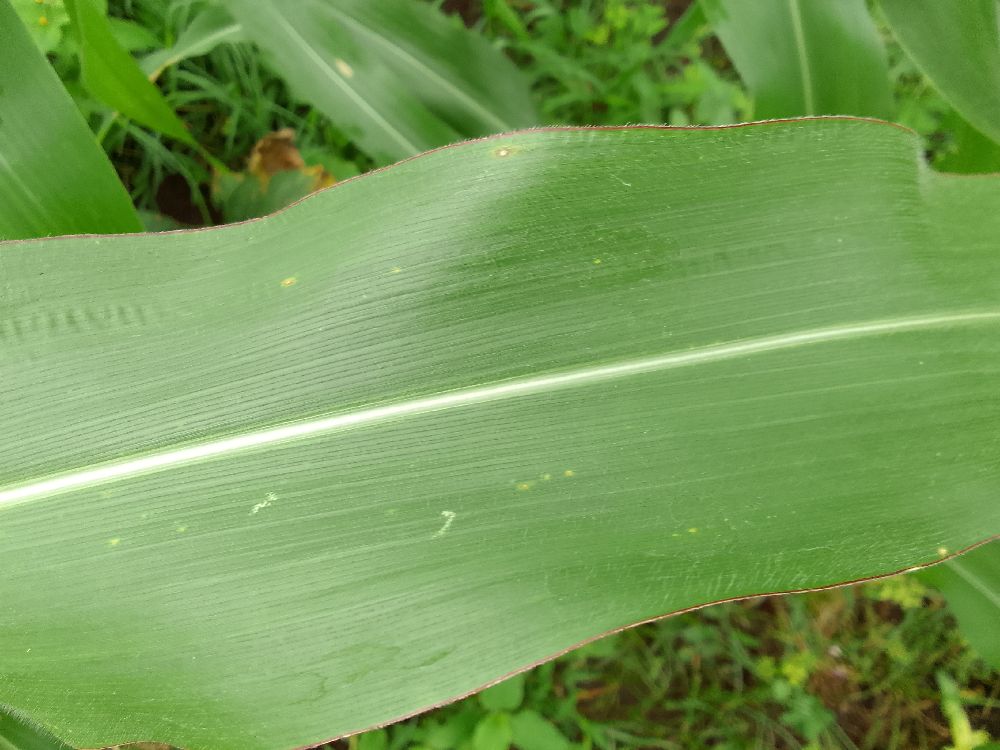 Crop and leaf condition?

maize, healthy
